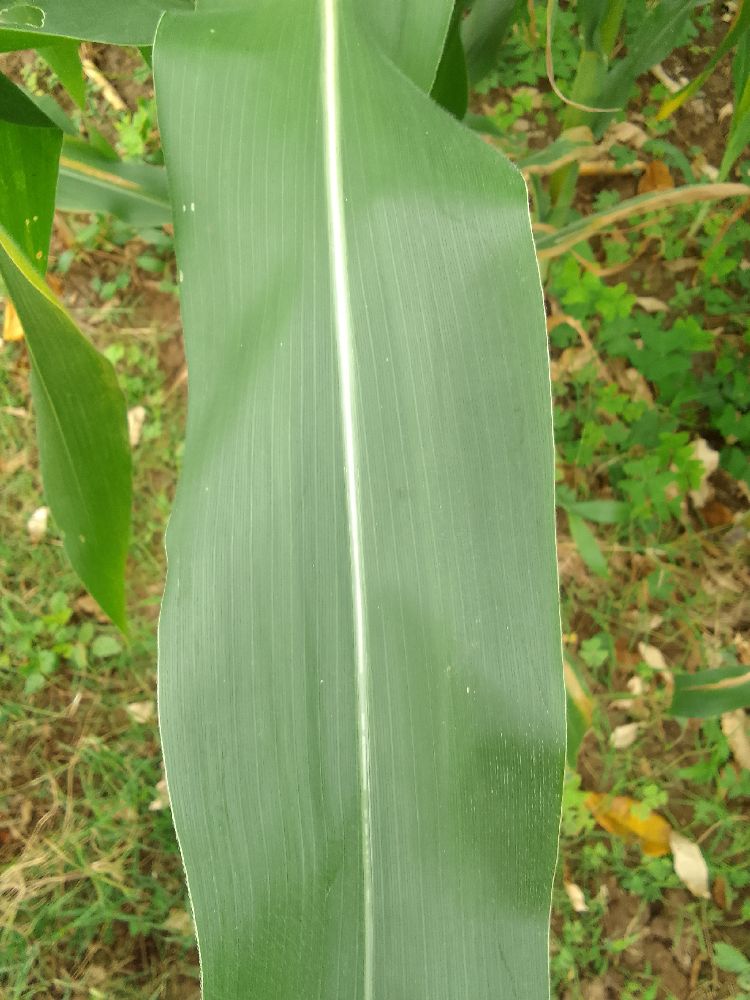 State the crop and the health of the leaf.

maize, healthy
